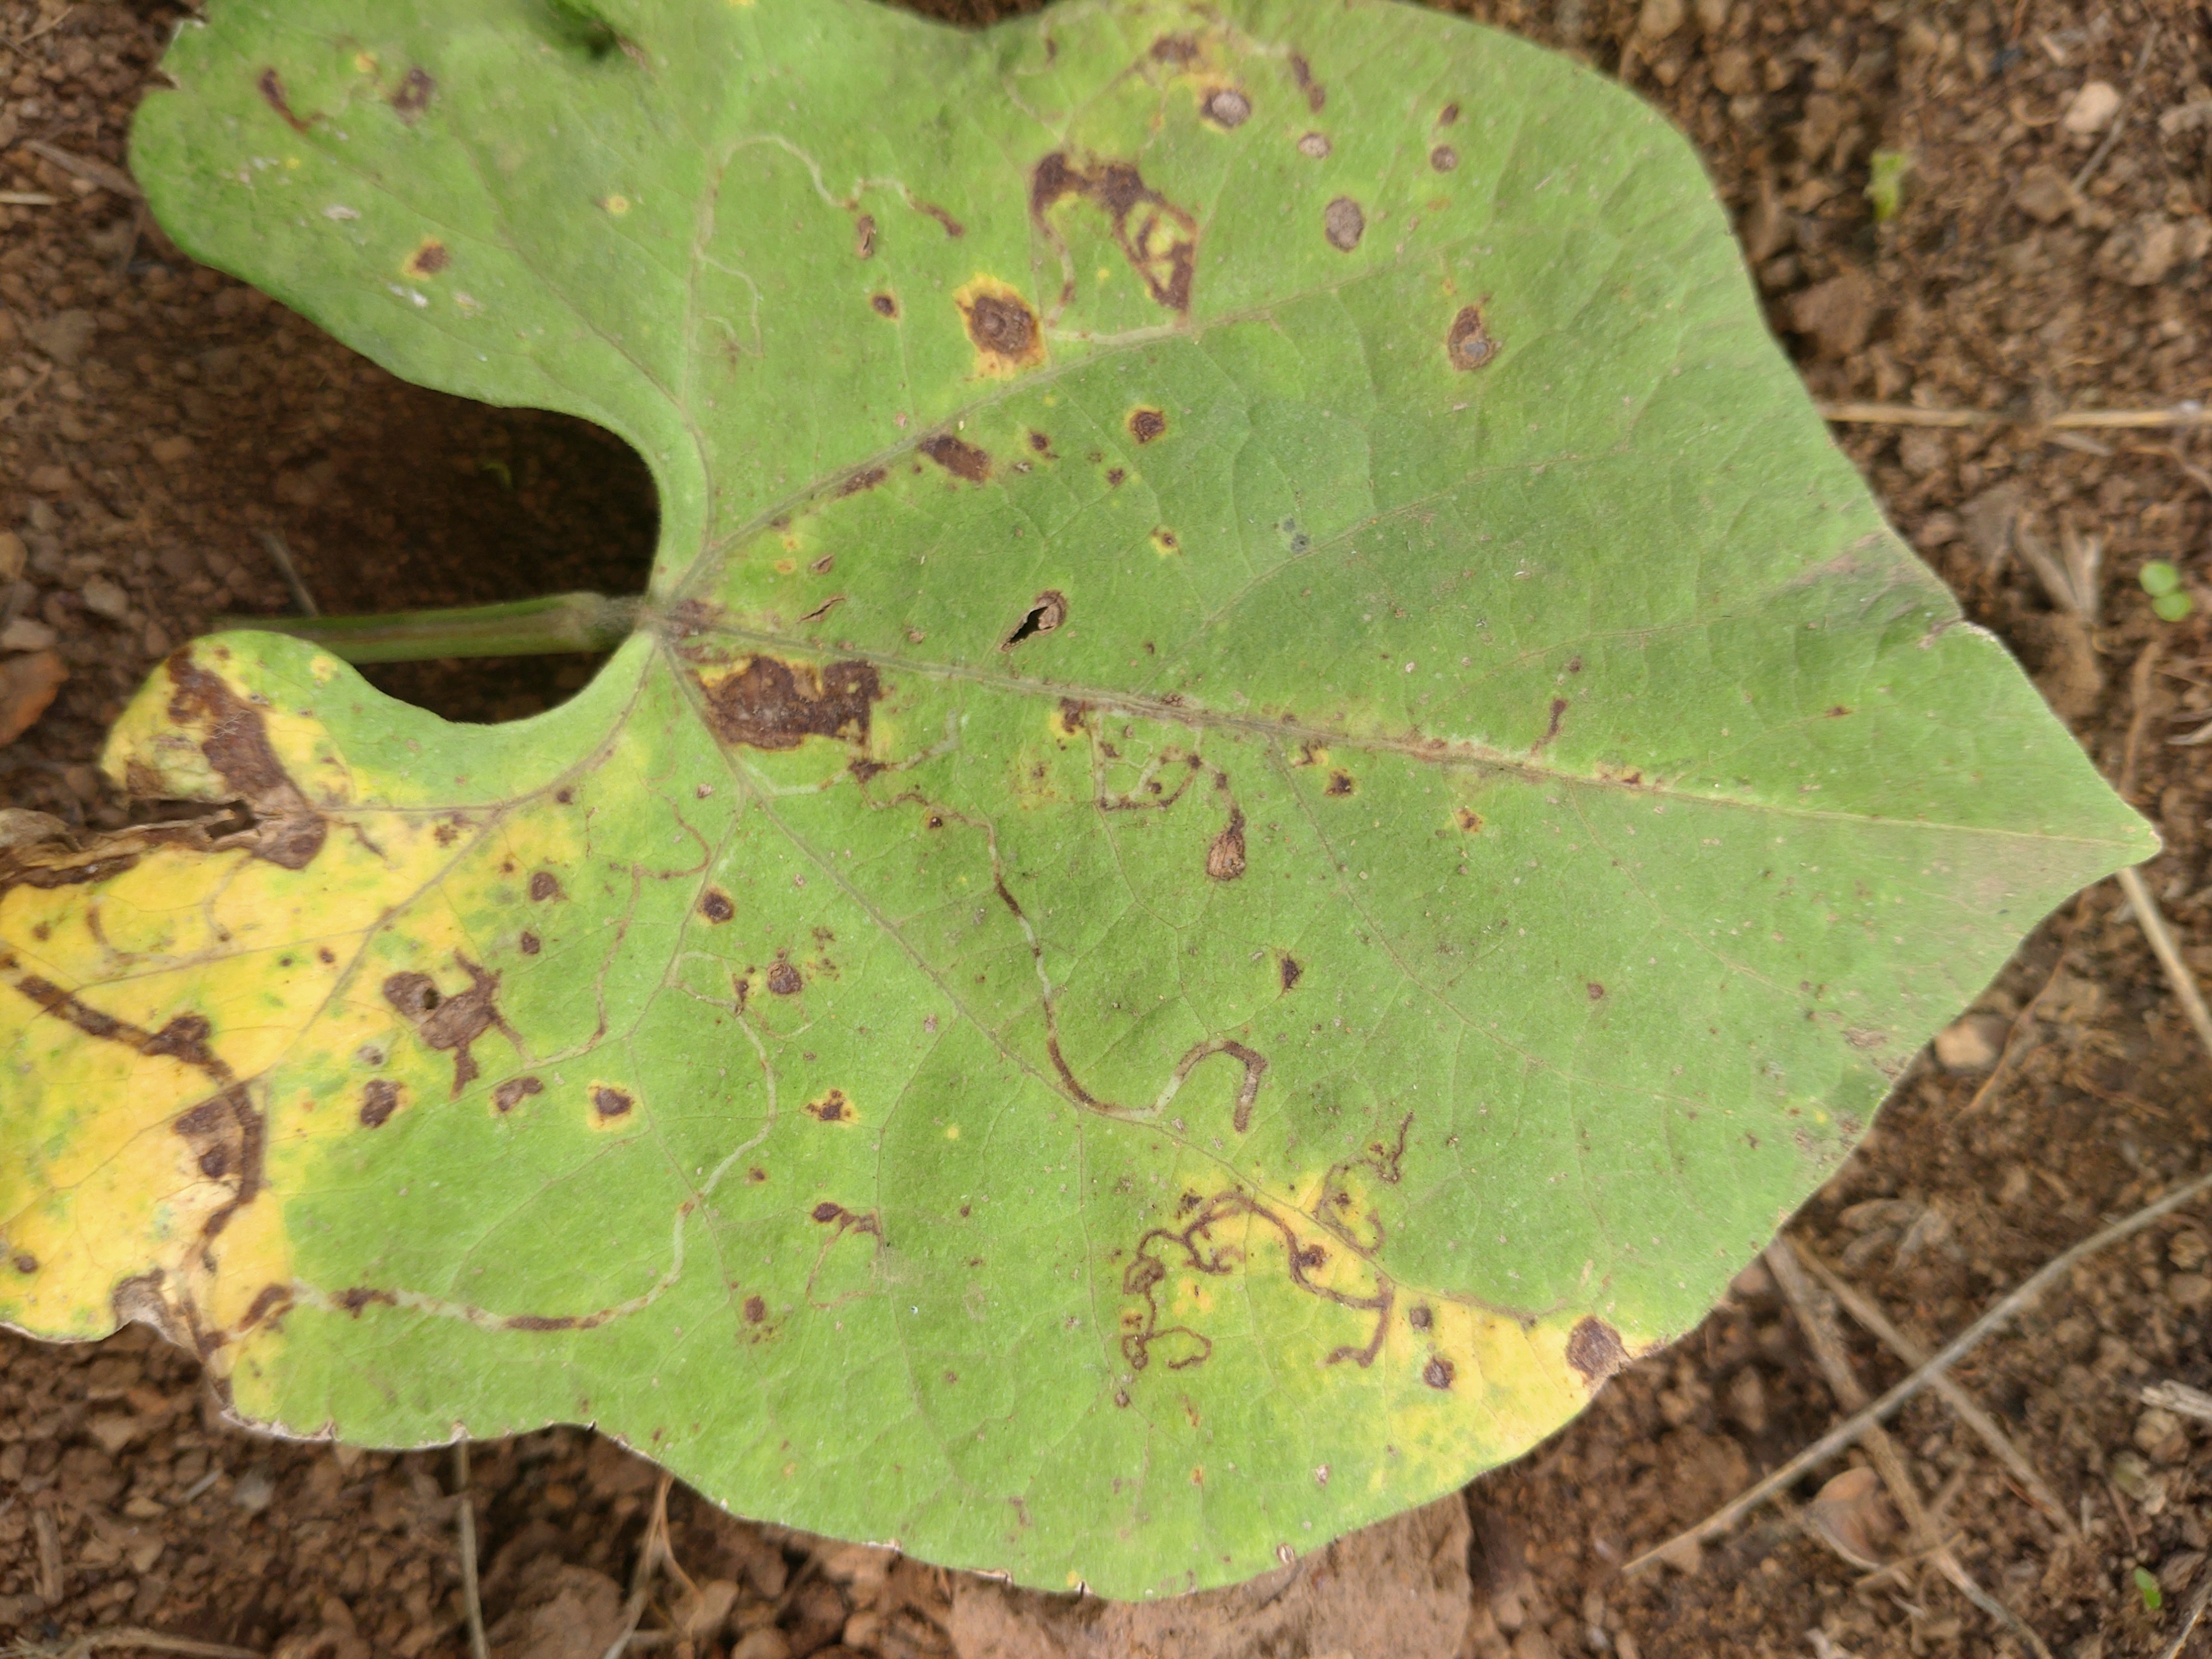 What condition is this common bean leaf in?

rust
